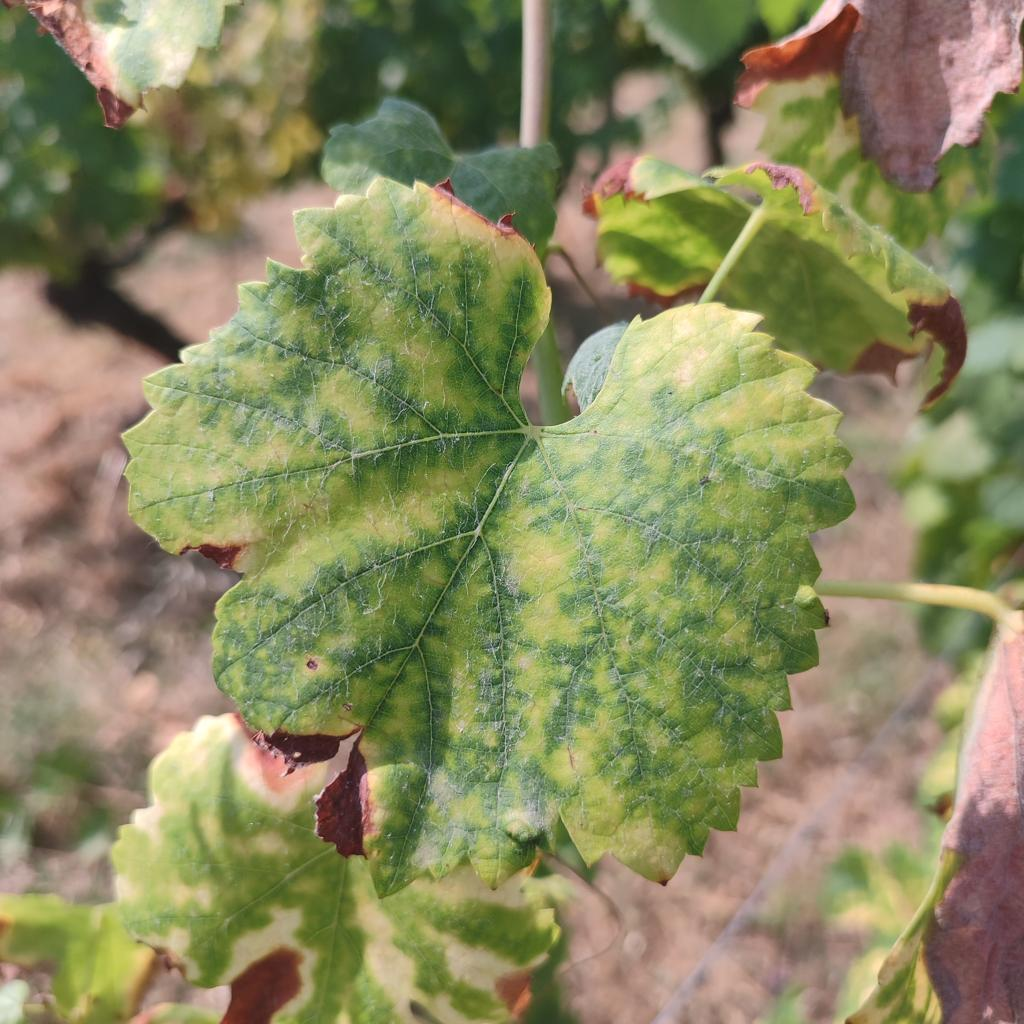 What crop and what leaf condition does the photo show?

grapevine, esca complex
